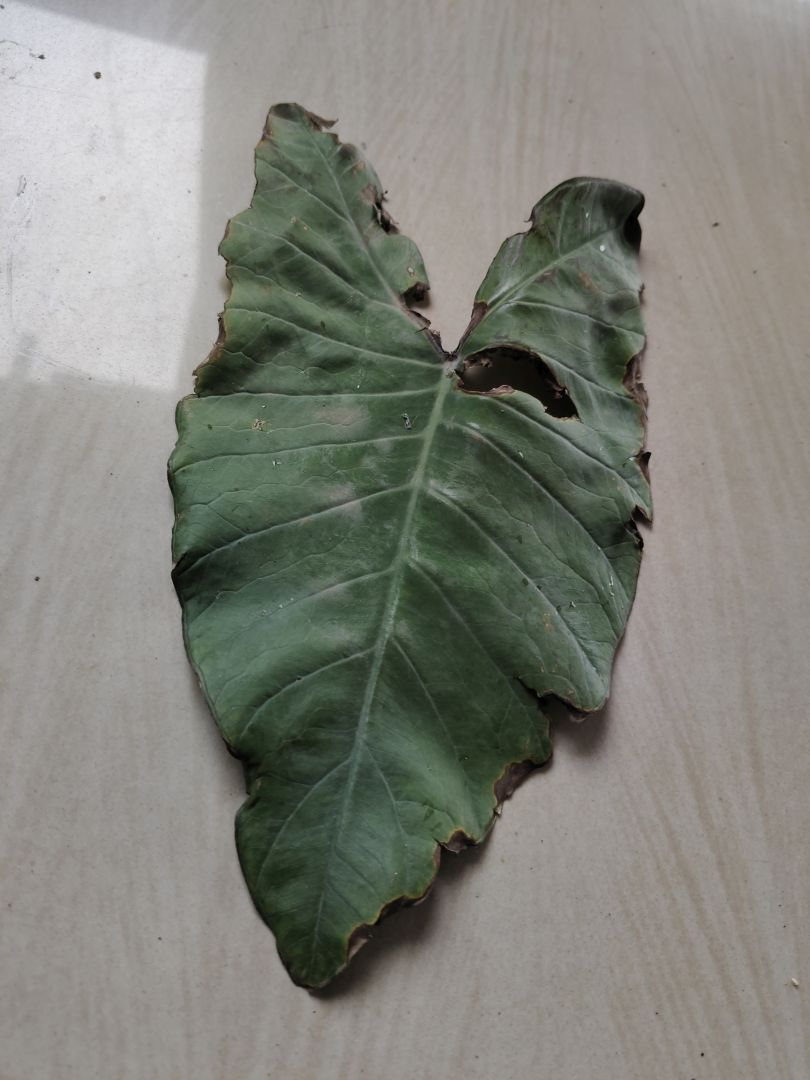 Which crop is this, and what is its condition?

taro, leaf blight
